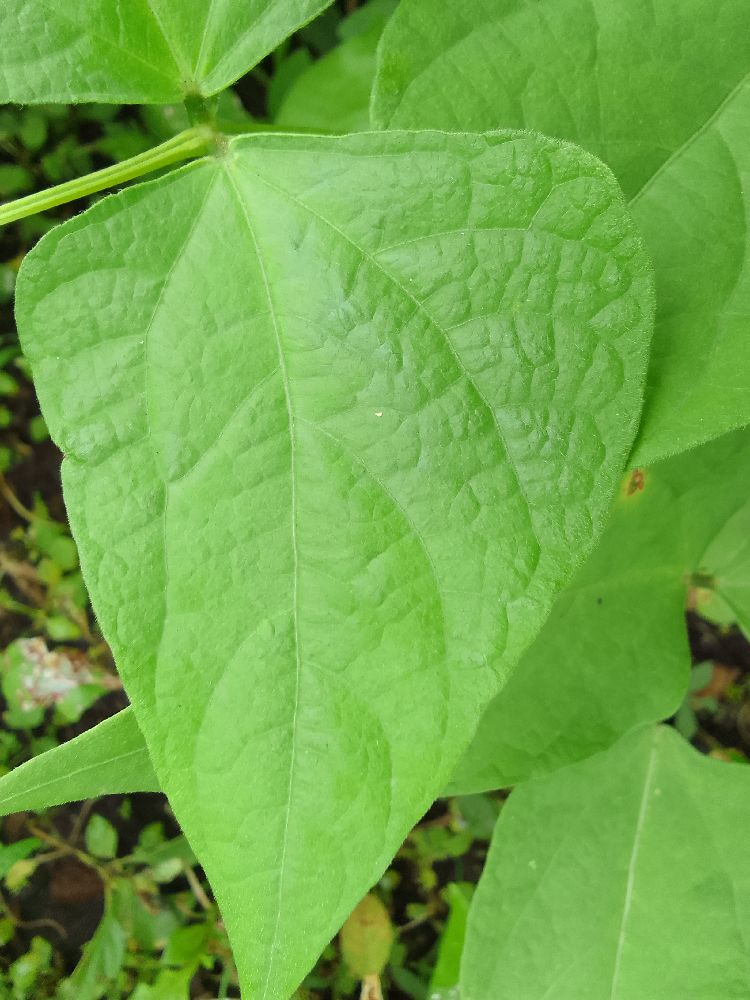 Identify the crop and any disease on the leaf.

common bean, healthy
